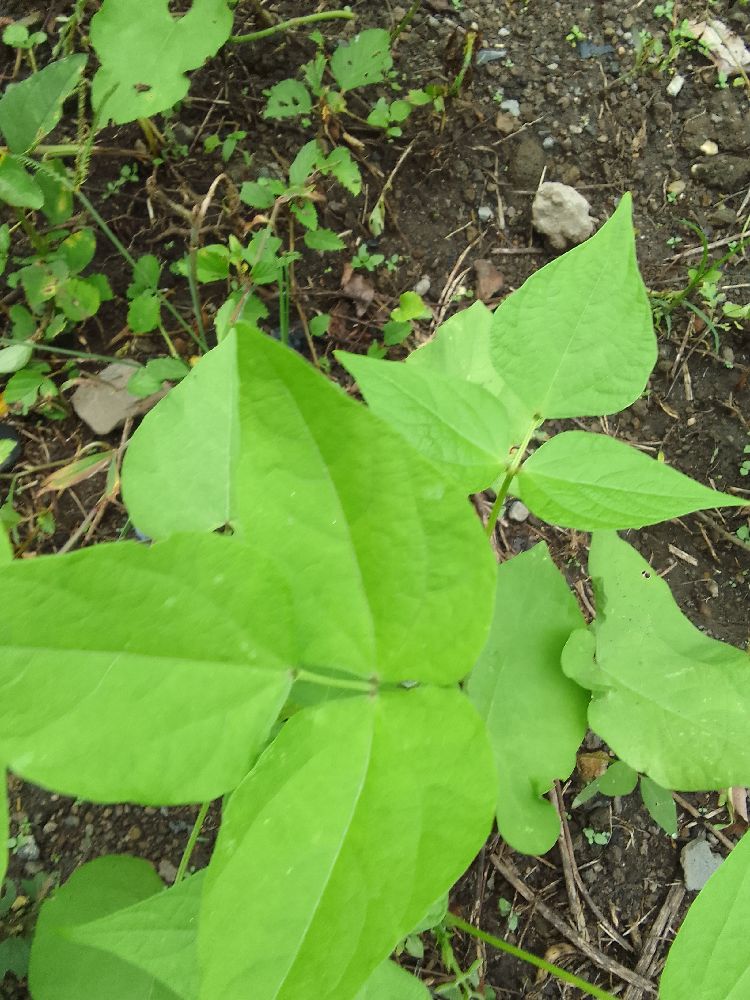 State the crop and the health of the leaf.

common bean, healthy
